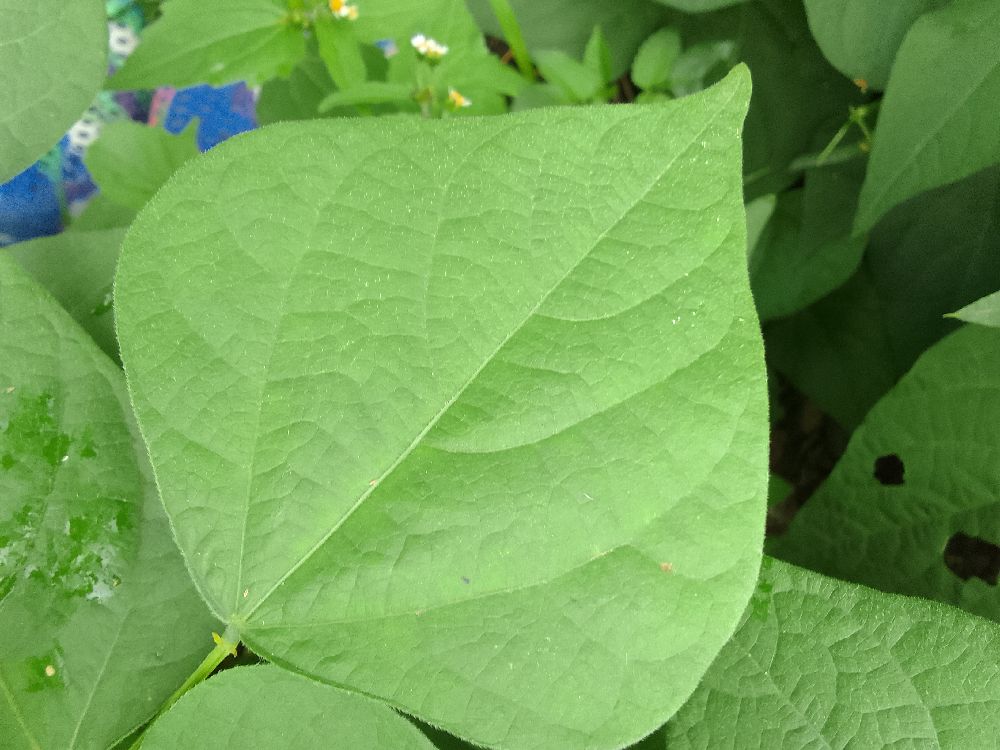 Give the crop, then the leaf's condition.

common bean, healthy
